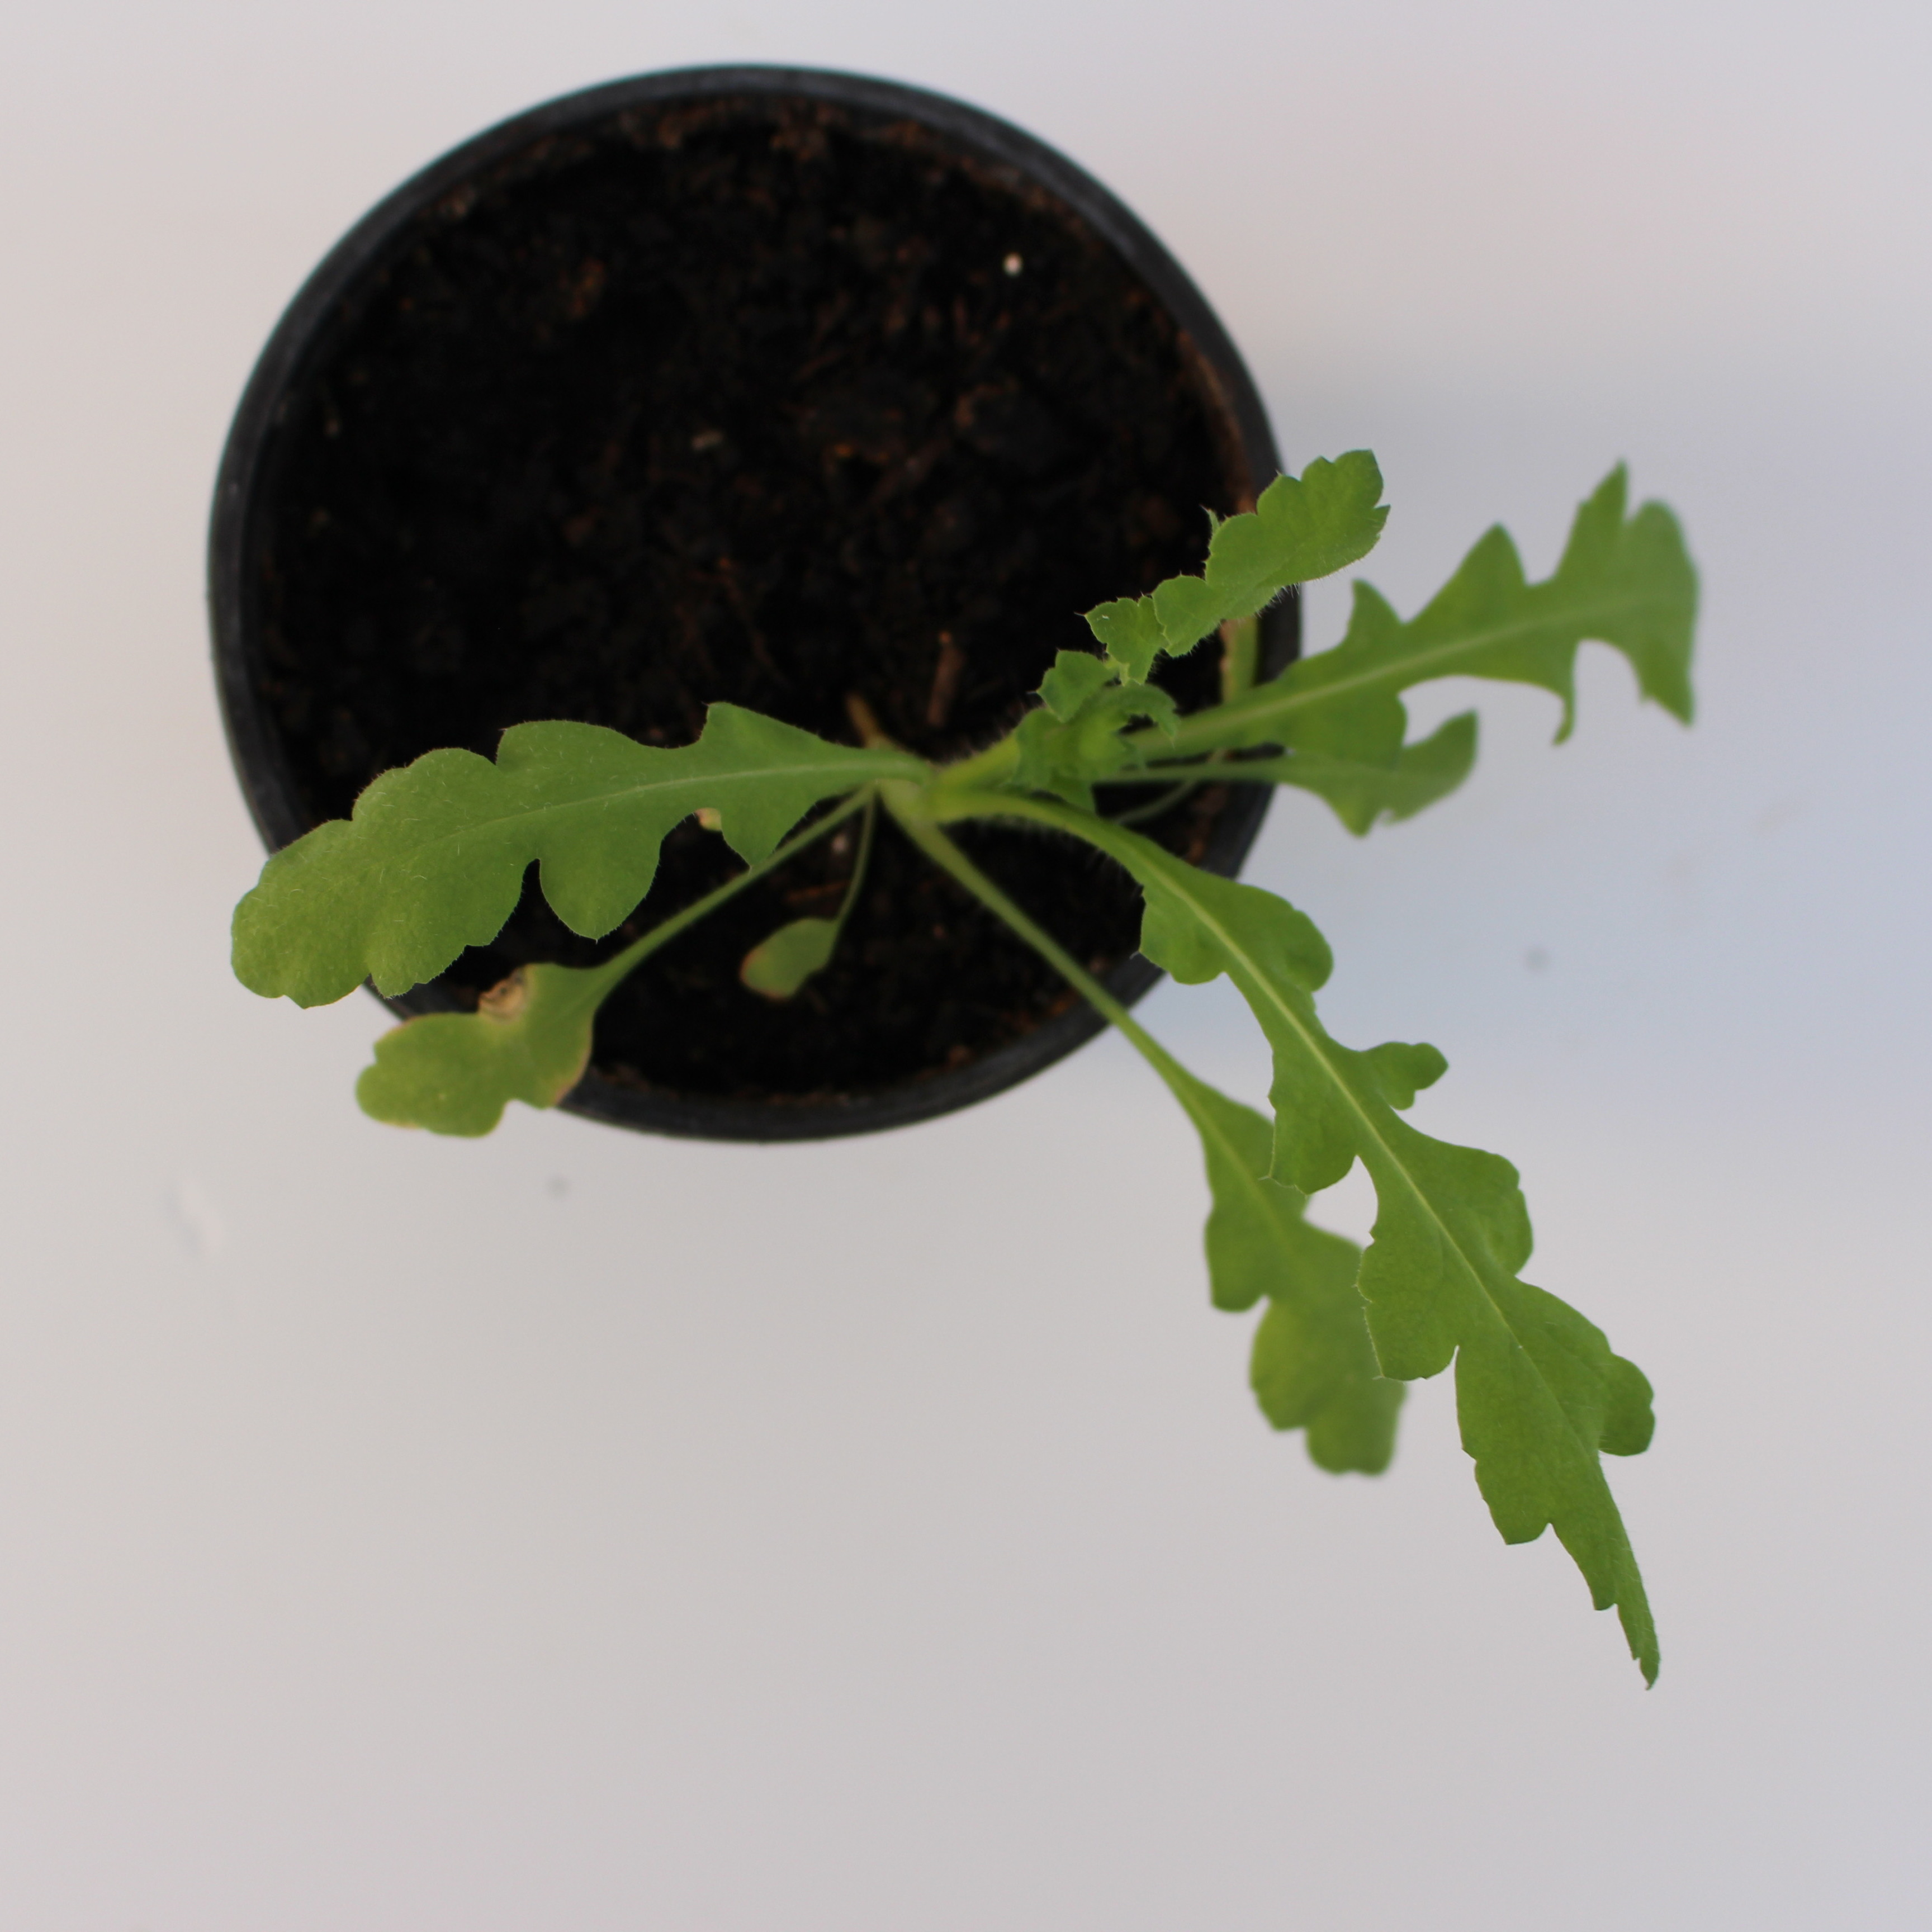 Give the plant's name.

Papaver rhoeas
